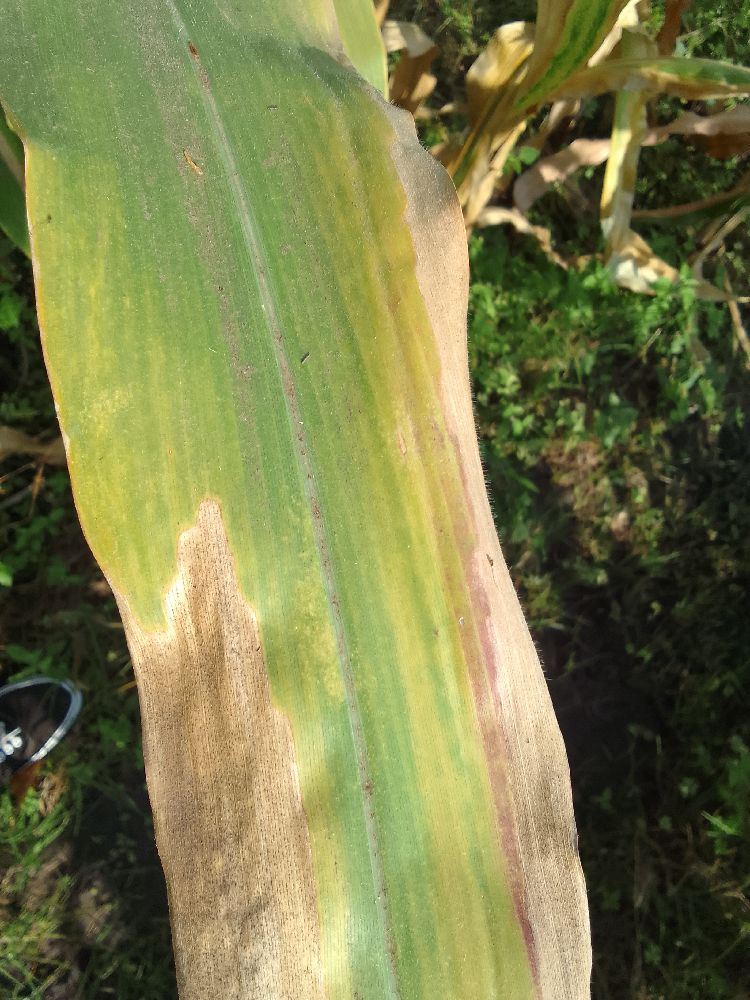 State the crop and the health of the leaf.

maize, maize lethal necrosis
